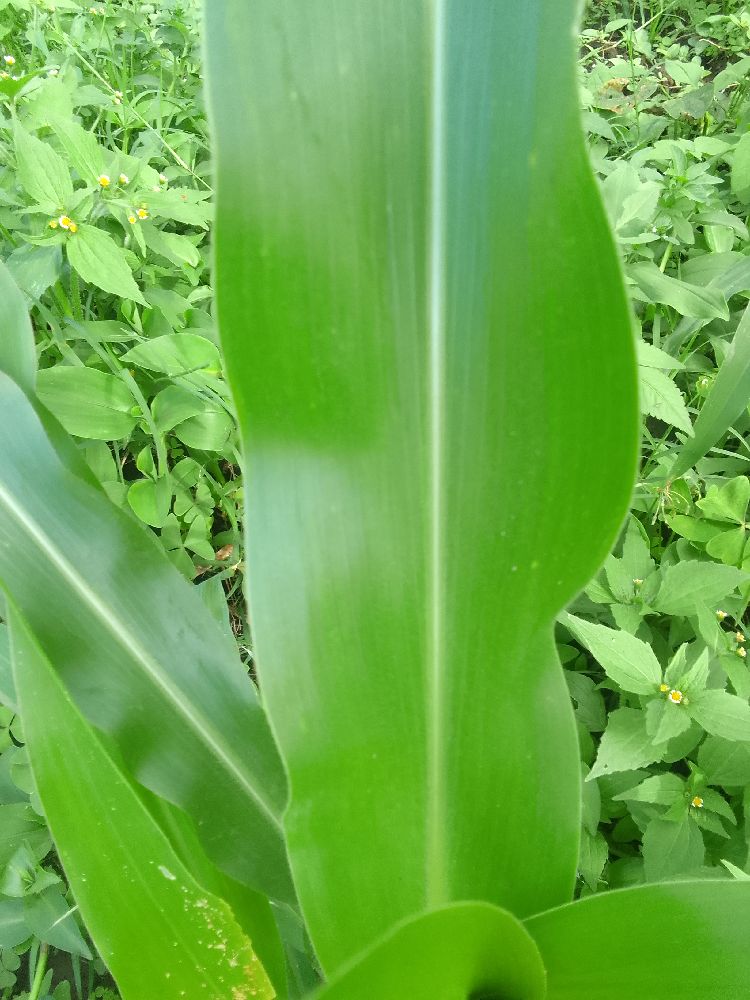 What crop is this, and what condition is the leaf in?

maize, healthy
